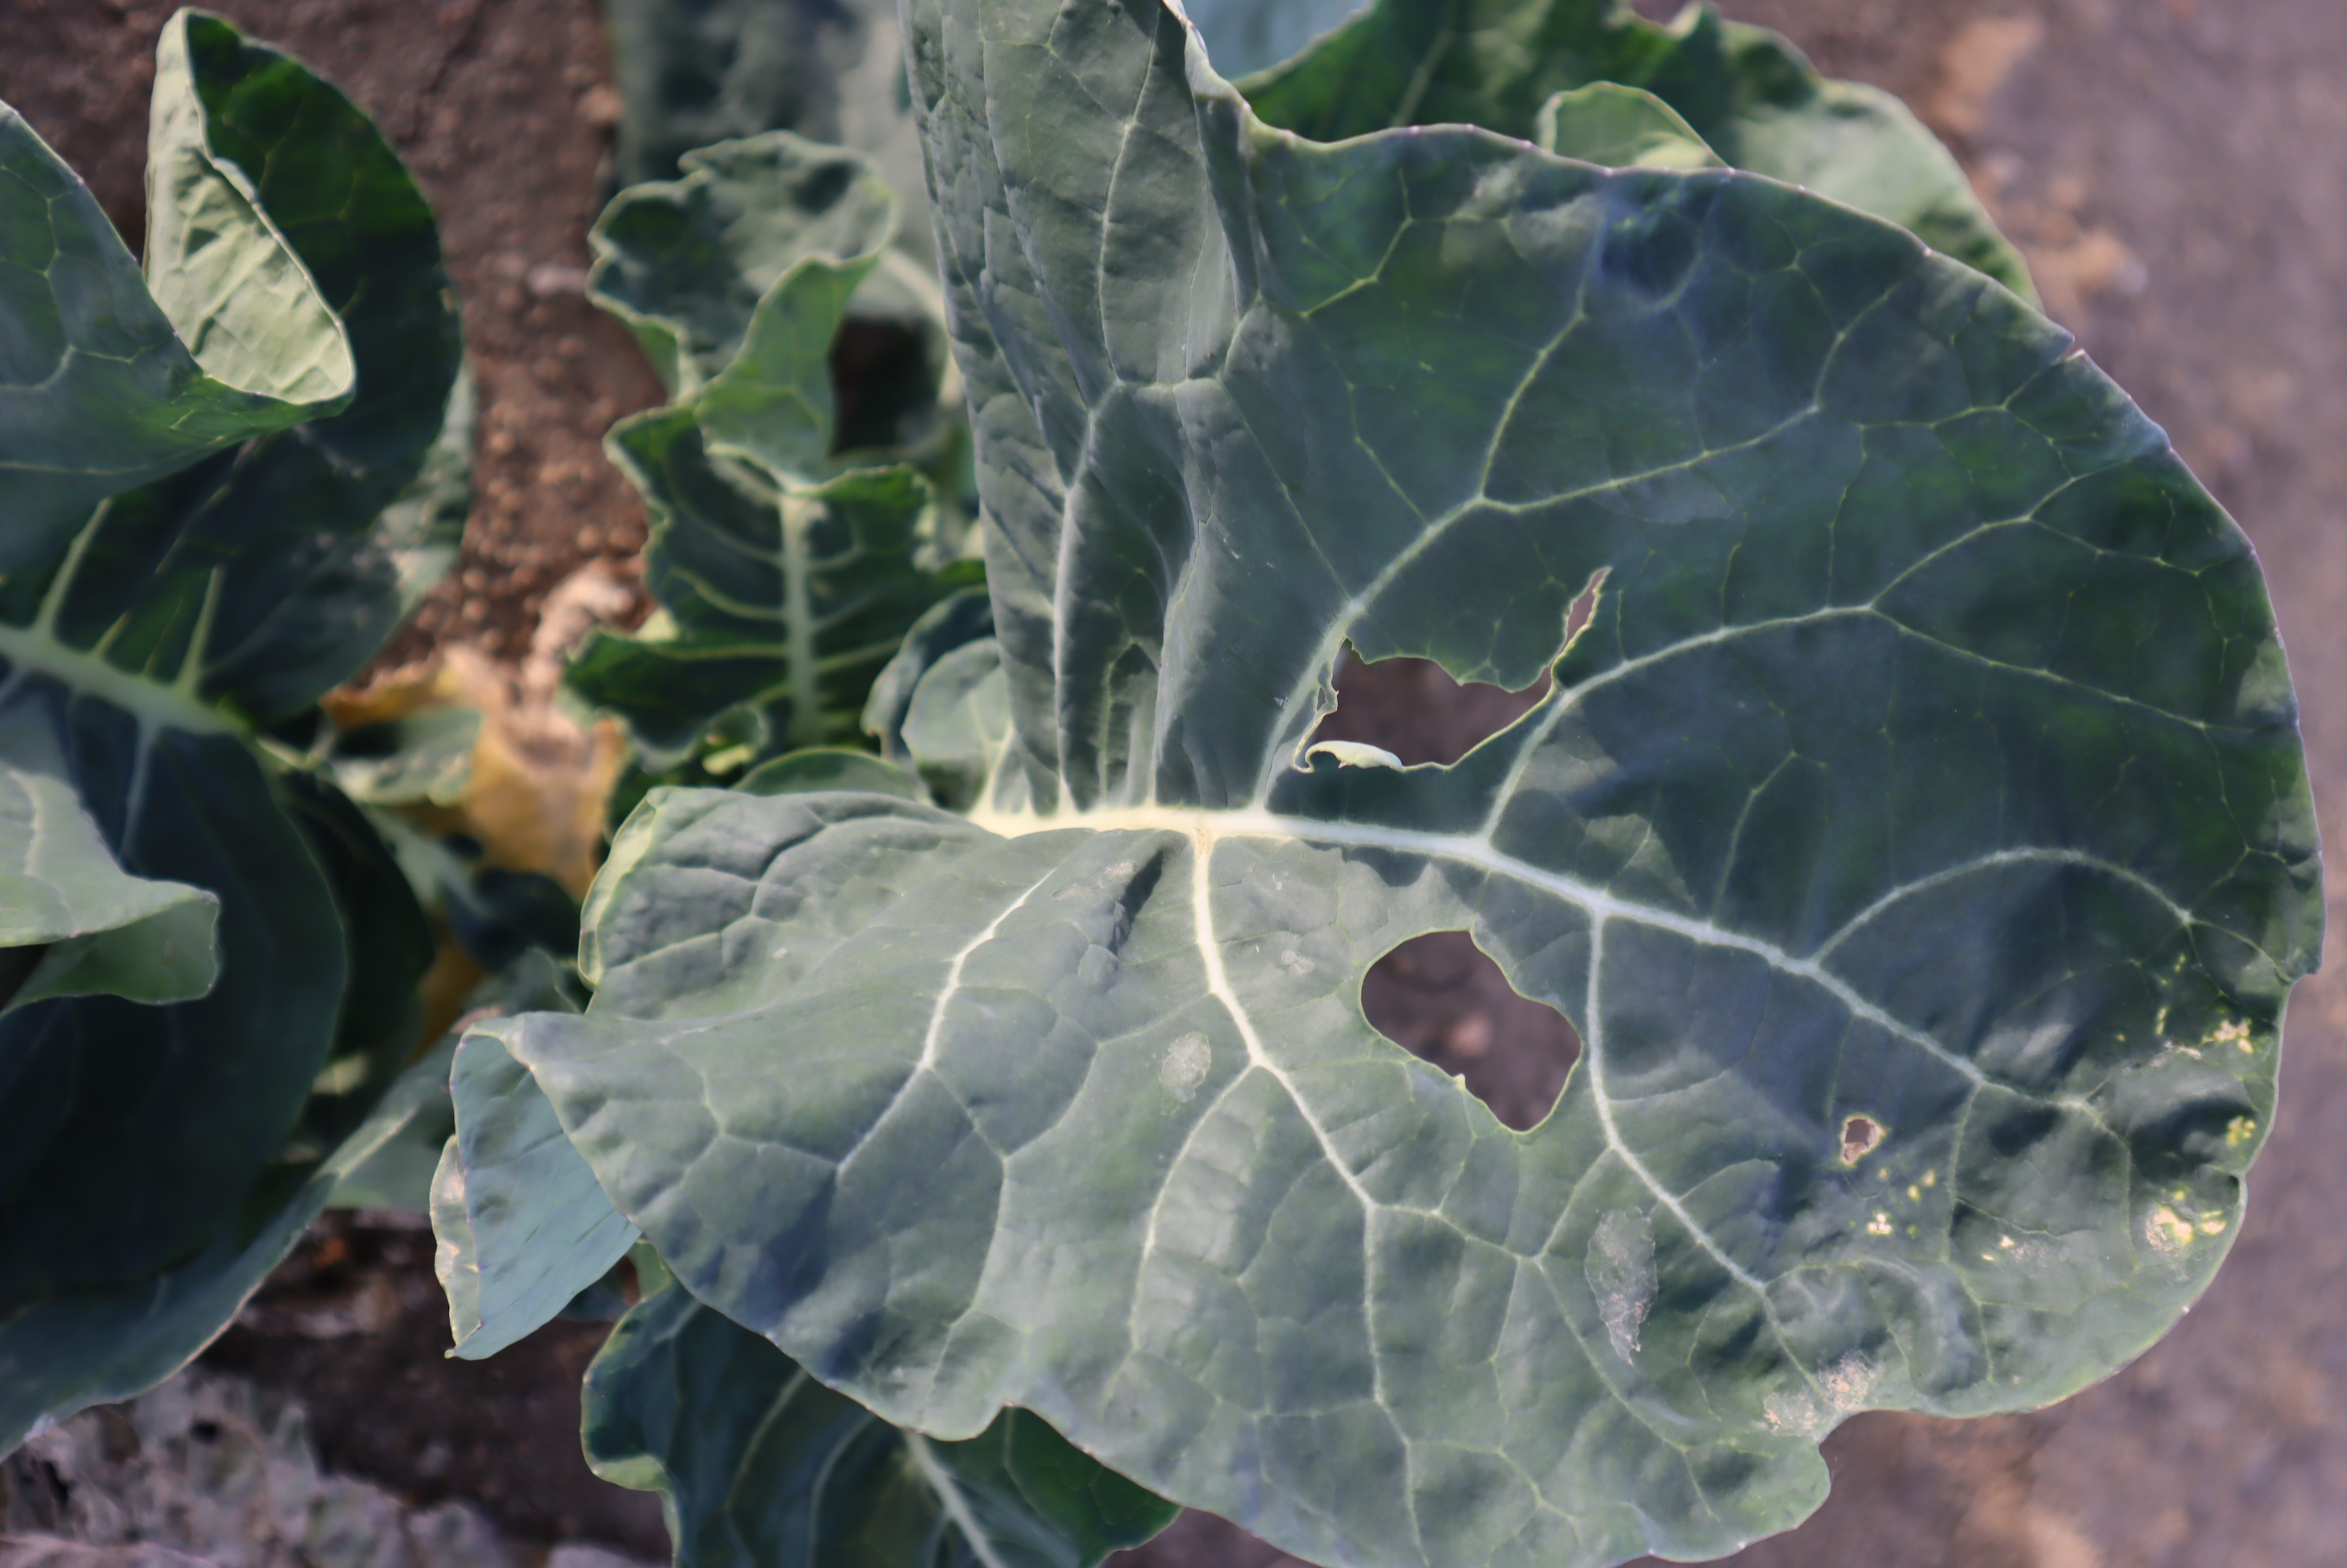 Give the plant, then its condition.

broccoli, phytophagous
